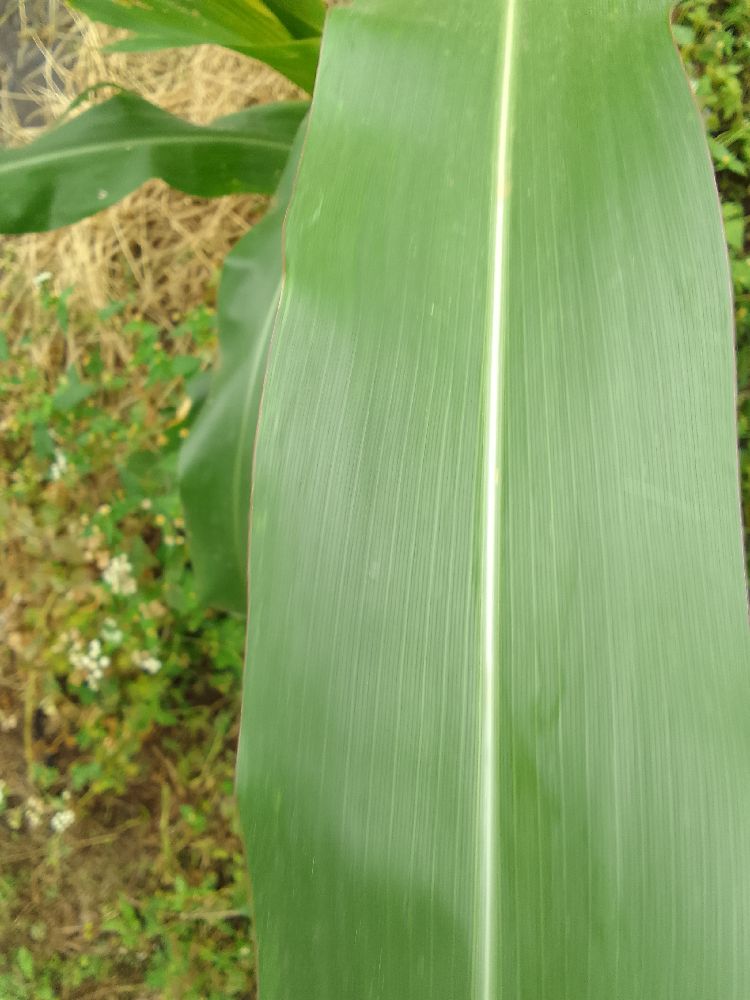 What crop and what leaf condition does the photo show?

maize, healthy
